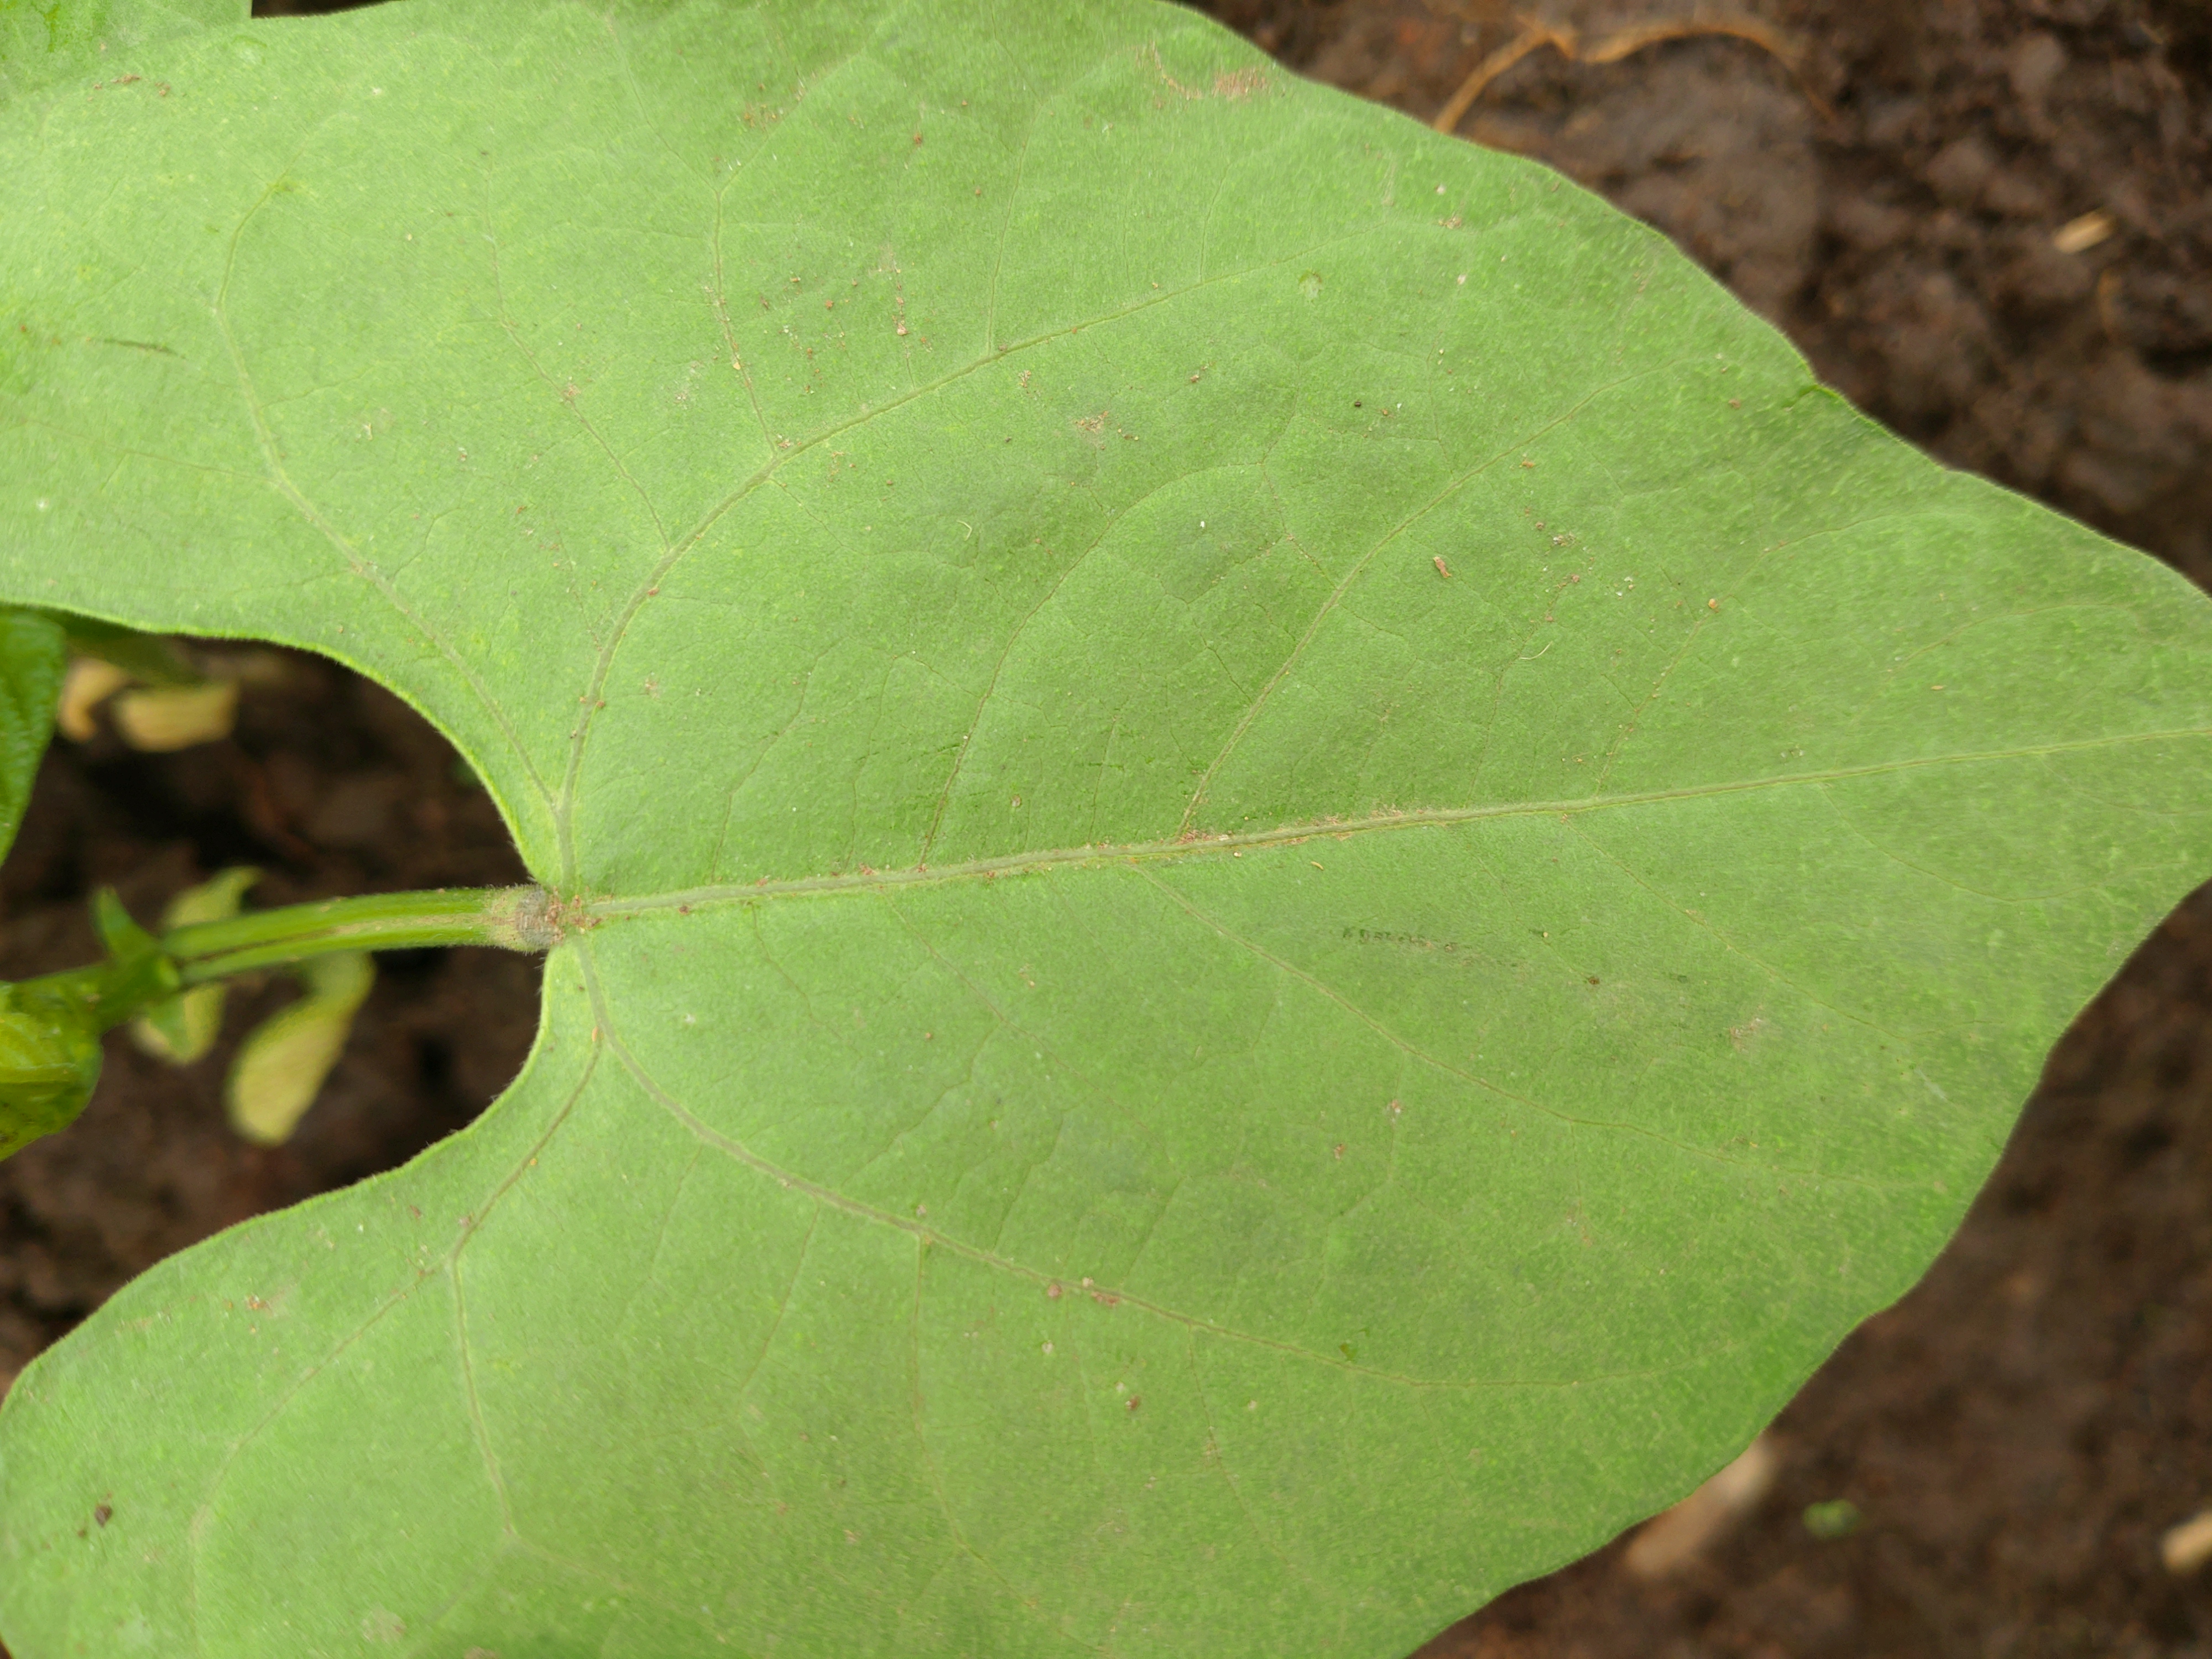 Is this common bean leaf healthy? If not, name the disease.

healthy
